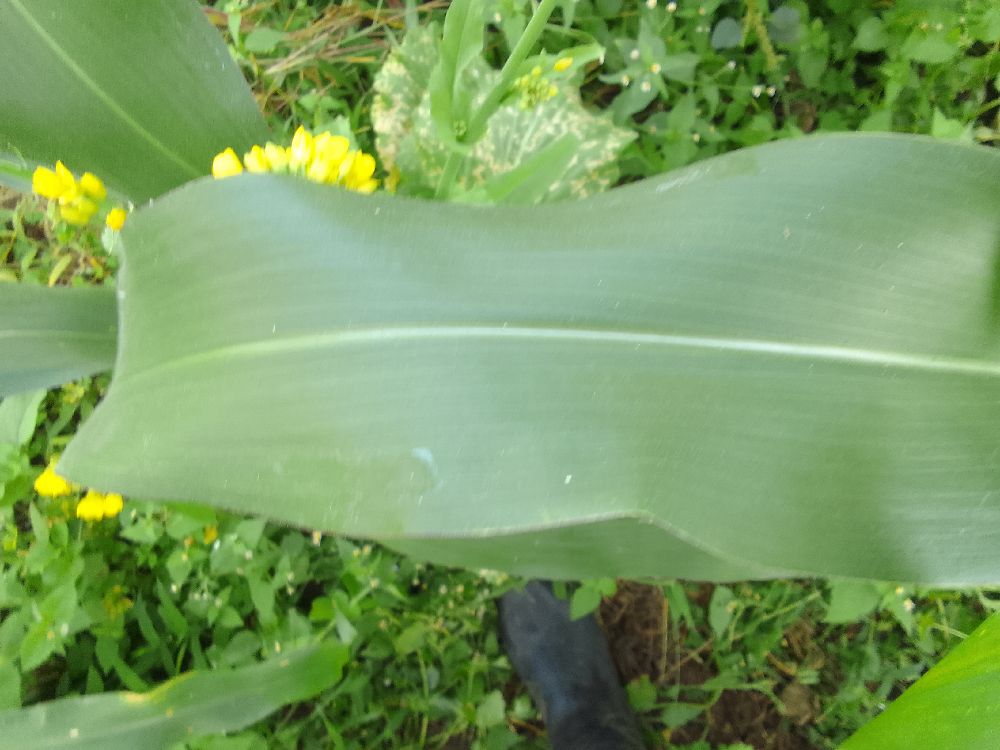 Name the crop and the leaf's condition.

maize, healthy
